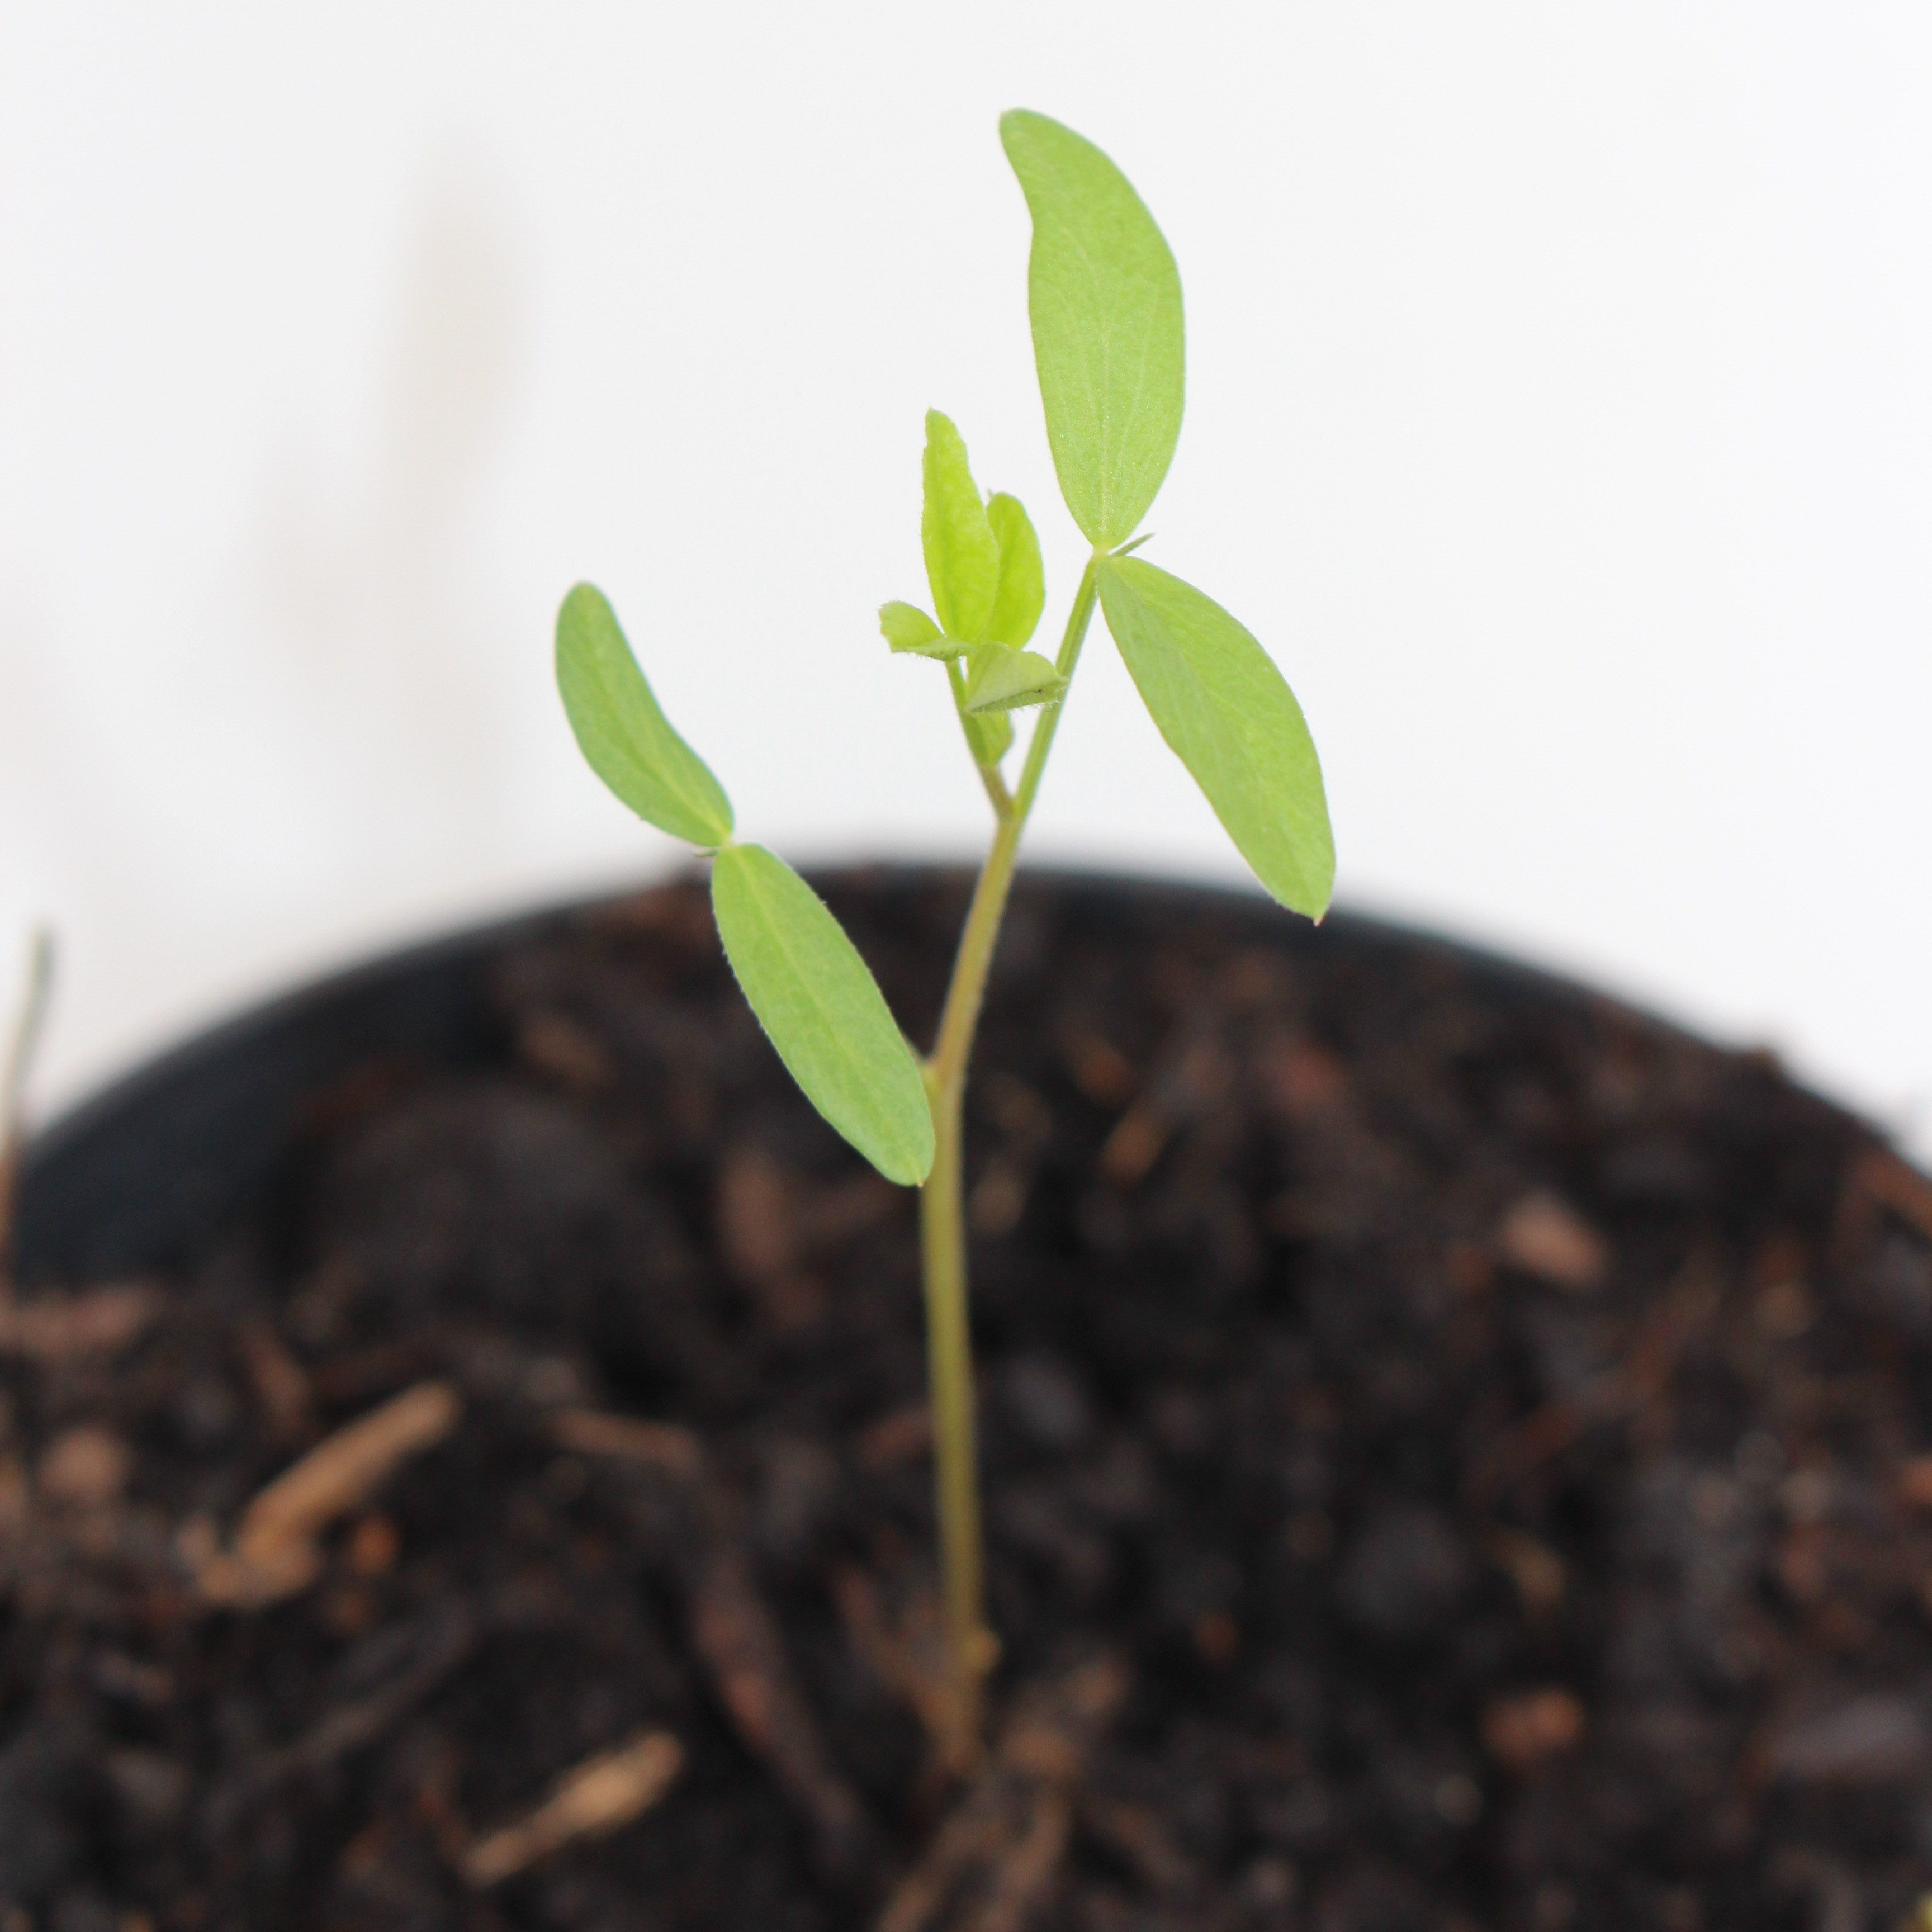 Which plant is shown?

Vicia sativa
